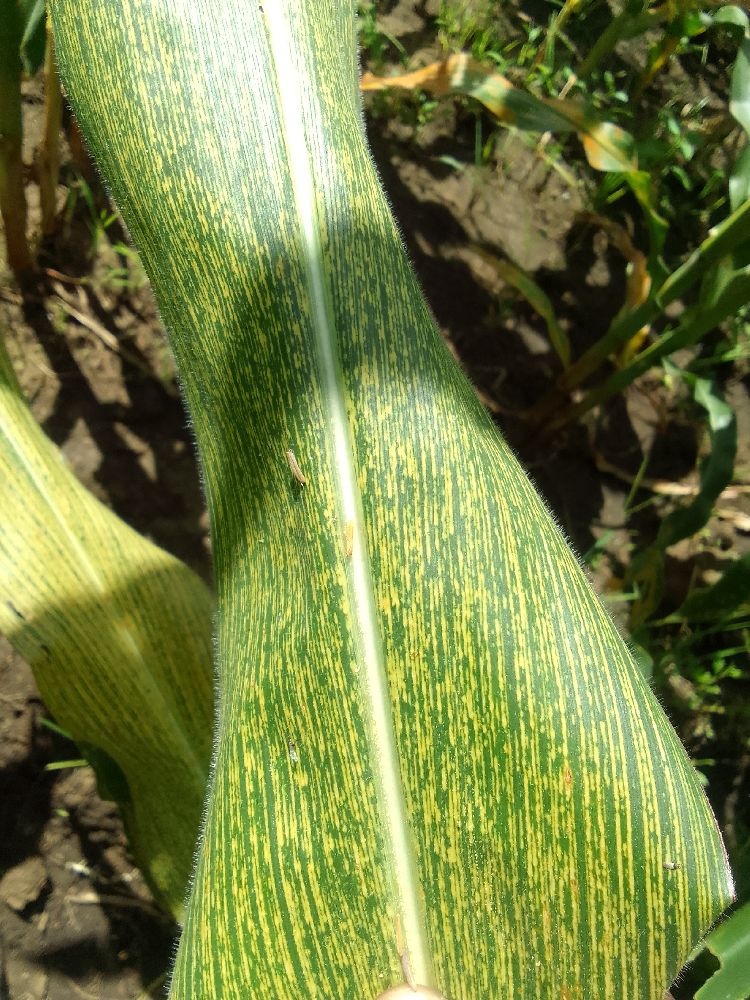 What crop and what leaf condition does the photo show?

maize, maize streak virus
